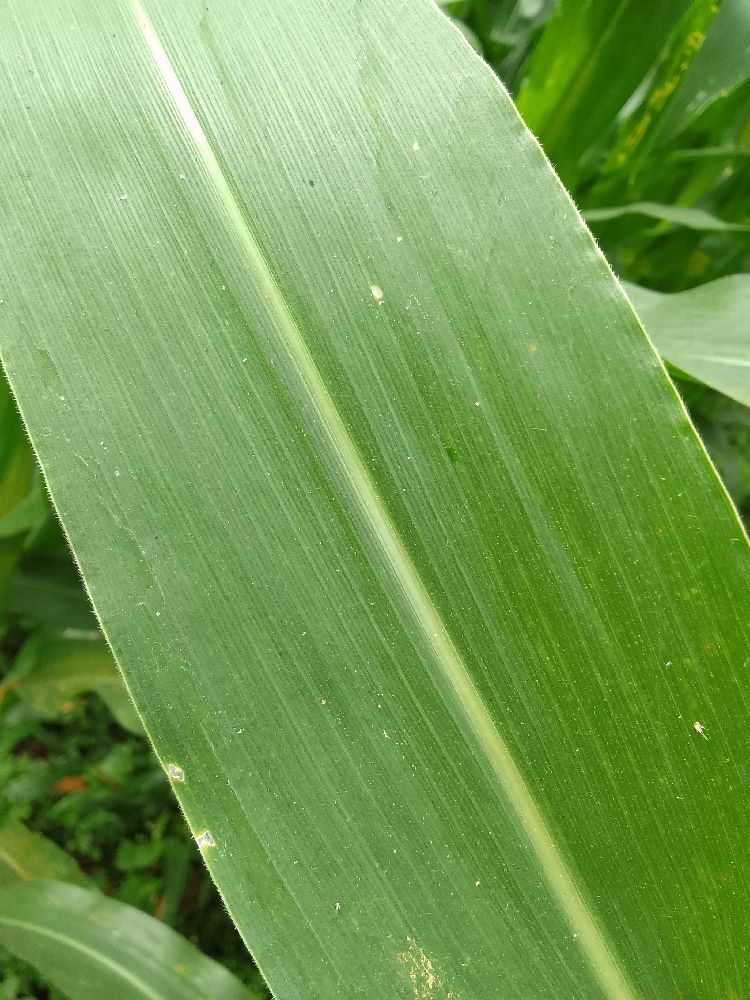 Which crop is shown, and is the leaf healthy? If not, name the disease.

maize, healthy
